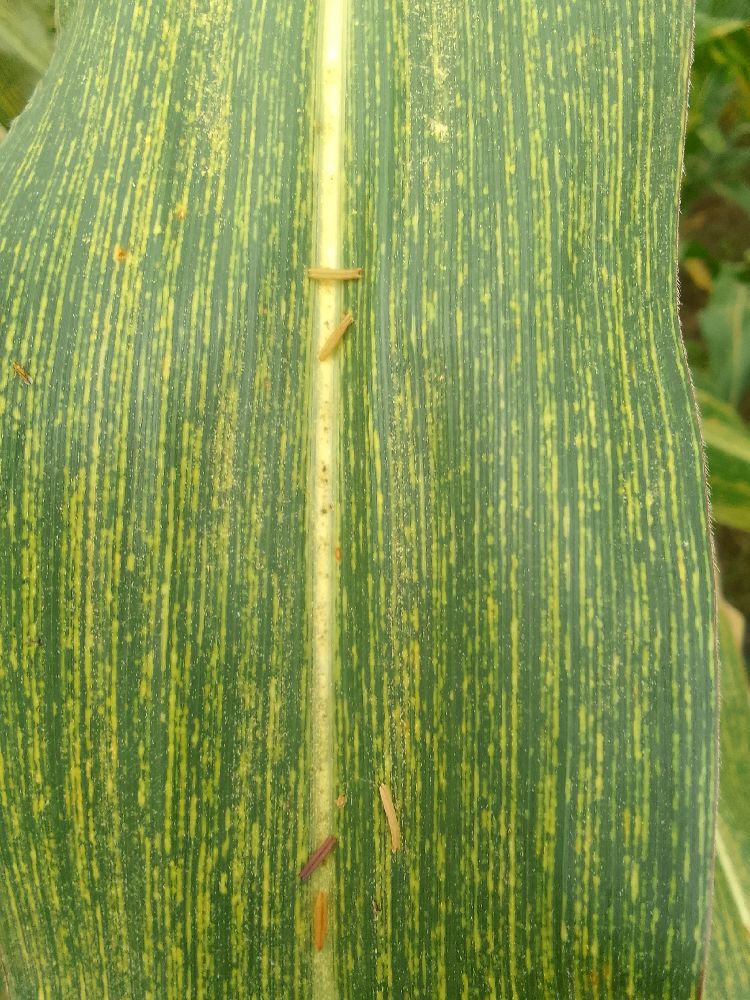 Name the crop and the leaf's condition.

maize, maize streak virus
